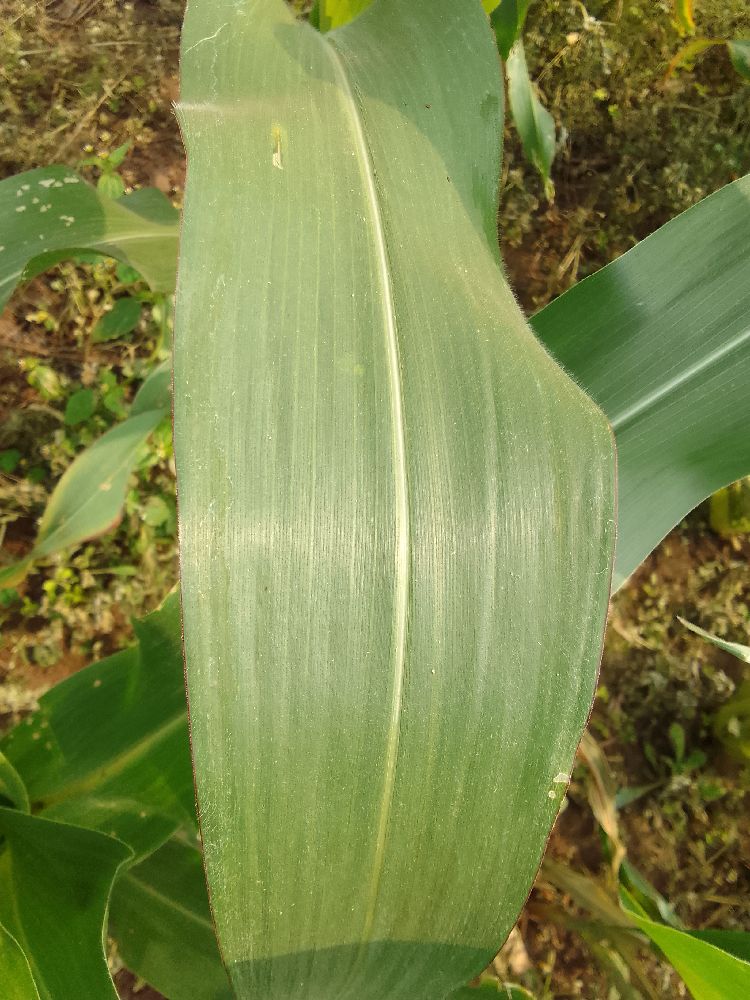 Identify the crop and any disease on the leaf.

maize, healthy
